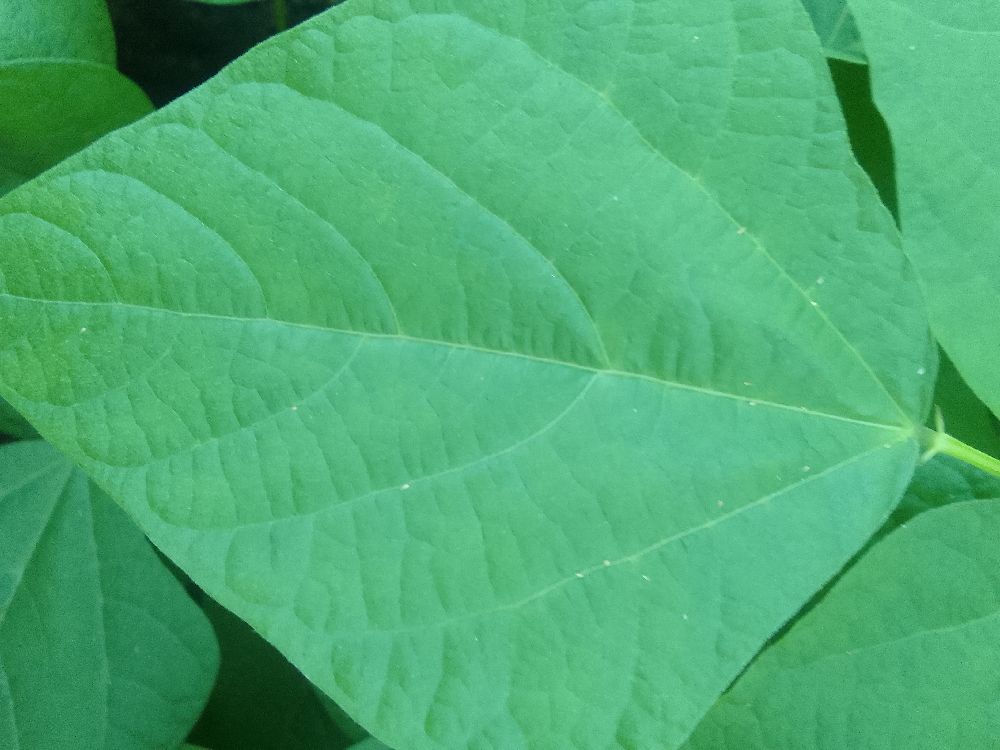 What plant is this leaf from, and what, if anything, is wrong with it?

common bean, healthy
